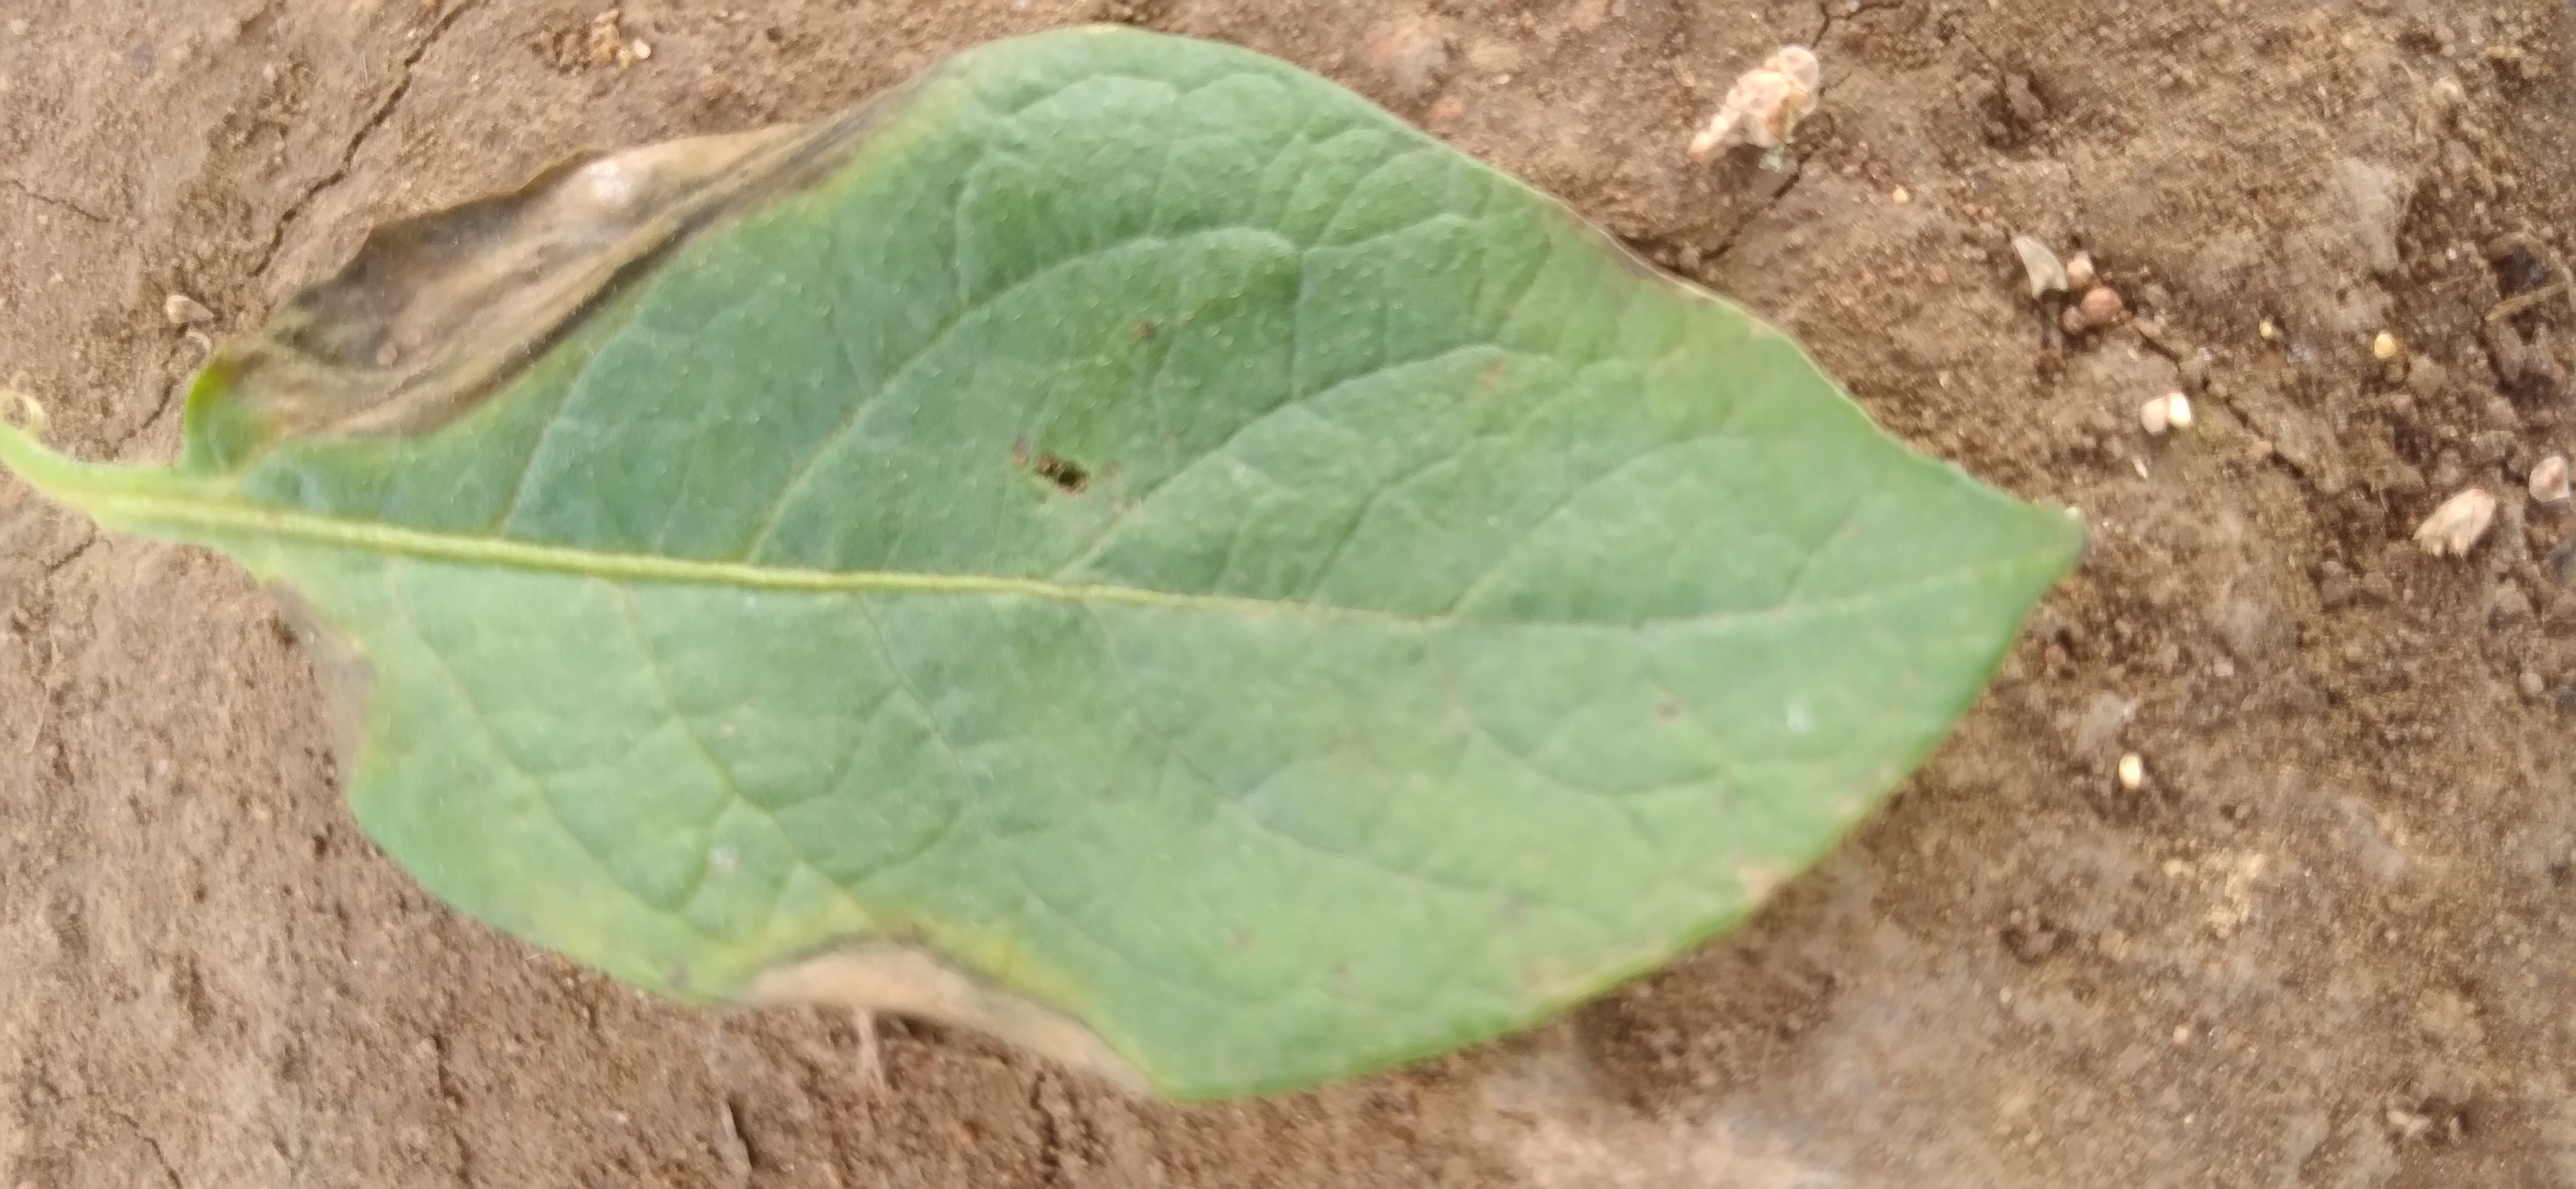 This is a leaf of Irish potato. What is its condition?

early blight
